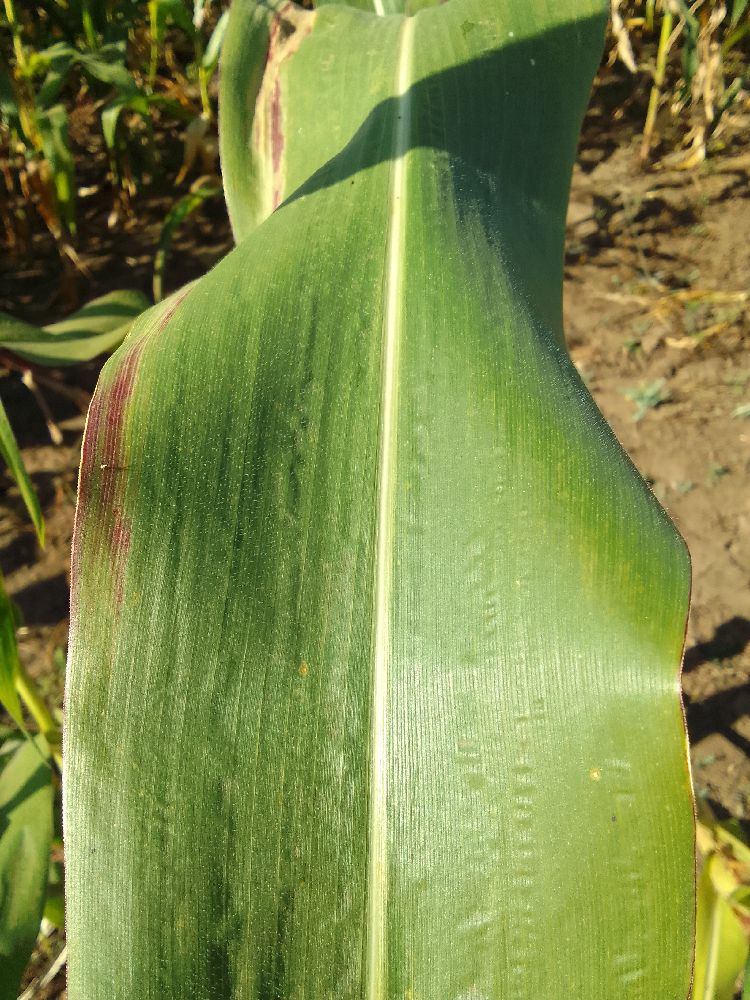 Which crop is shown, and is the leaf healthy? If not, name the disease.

maize, healthy
